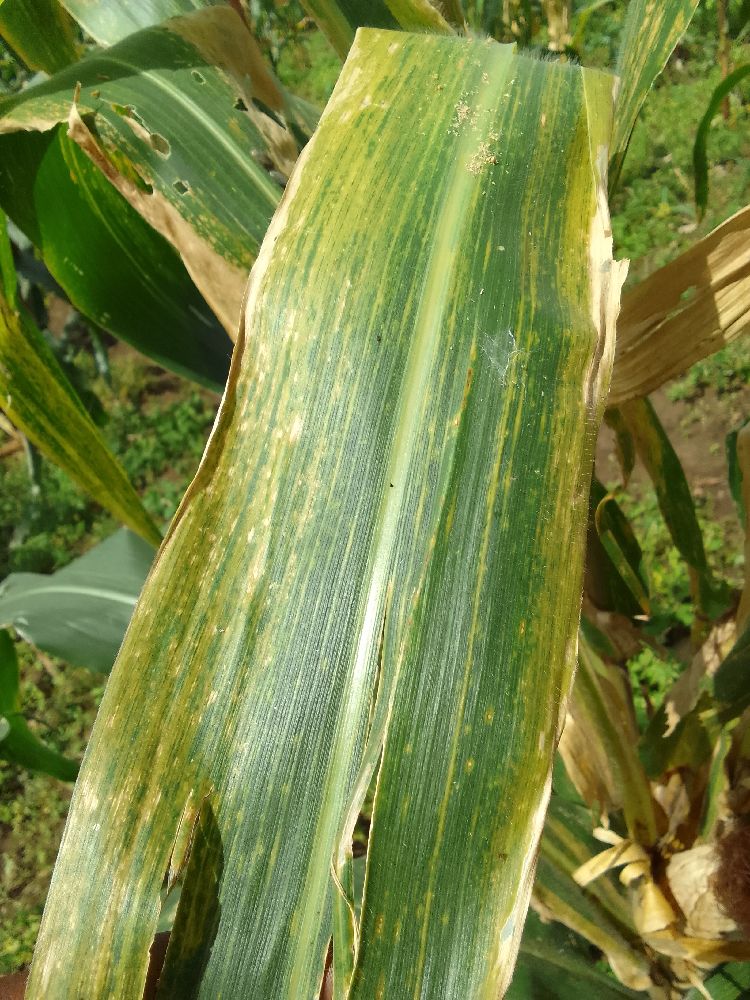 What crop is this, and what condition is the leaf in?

maize, maize lethal necrosis
